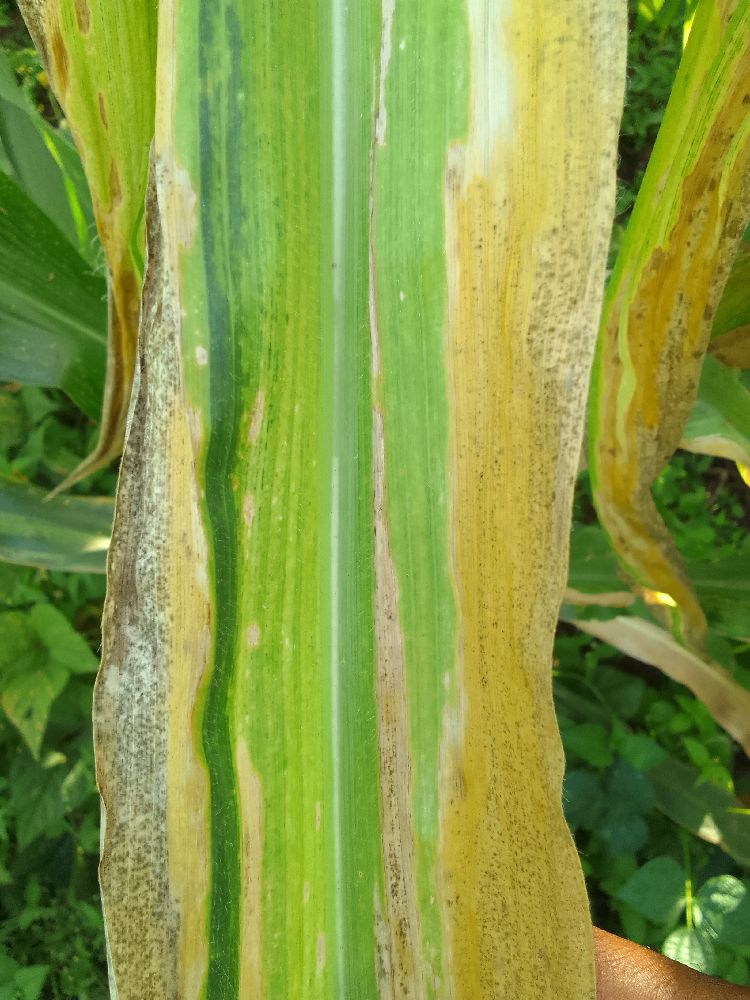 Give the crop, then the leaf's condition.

maize, maize lethal necrosis
